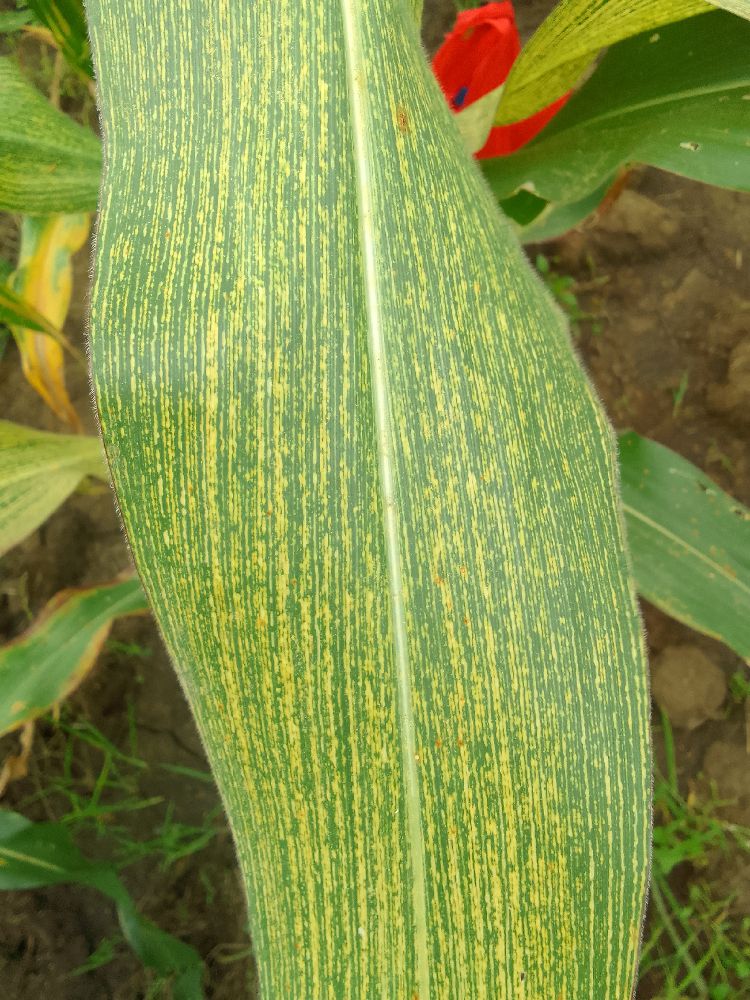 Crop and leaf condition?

maize, maize streak virus
